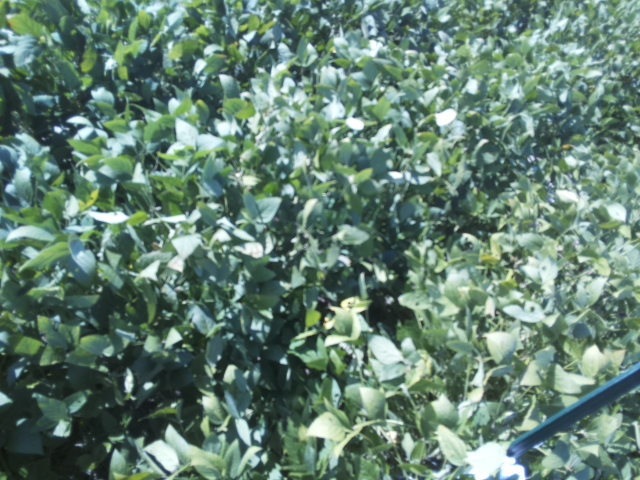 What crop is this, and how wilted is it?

soybean, slight leaflet or petiole turgor loss in upper canopy
